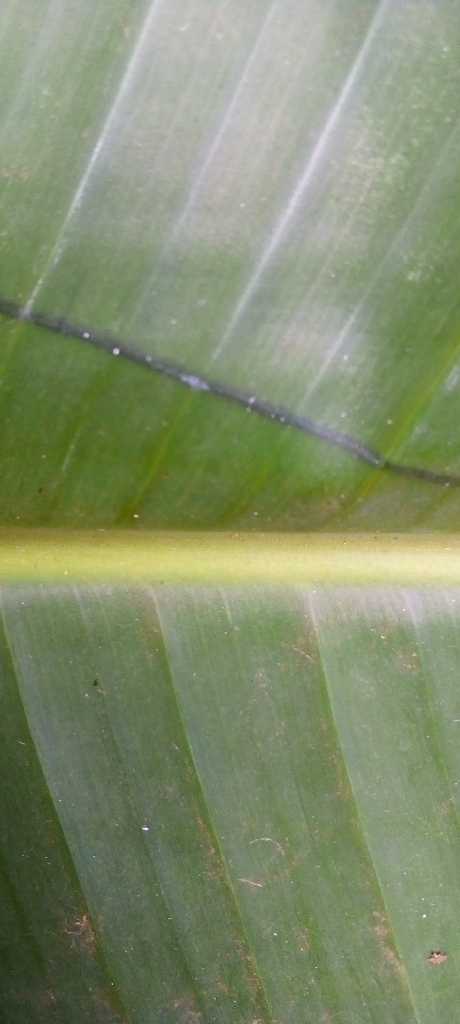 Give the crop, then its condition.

banana, healthy
